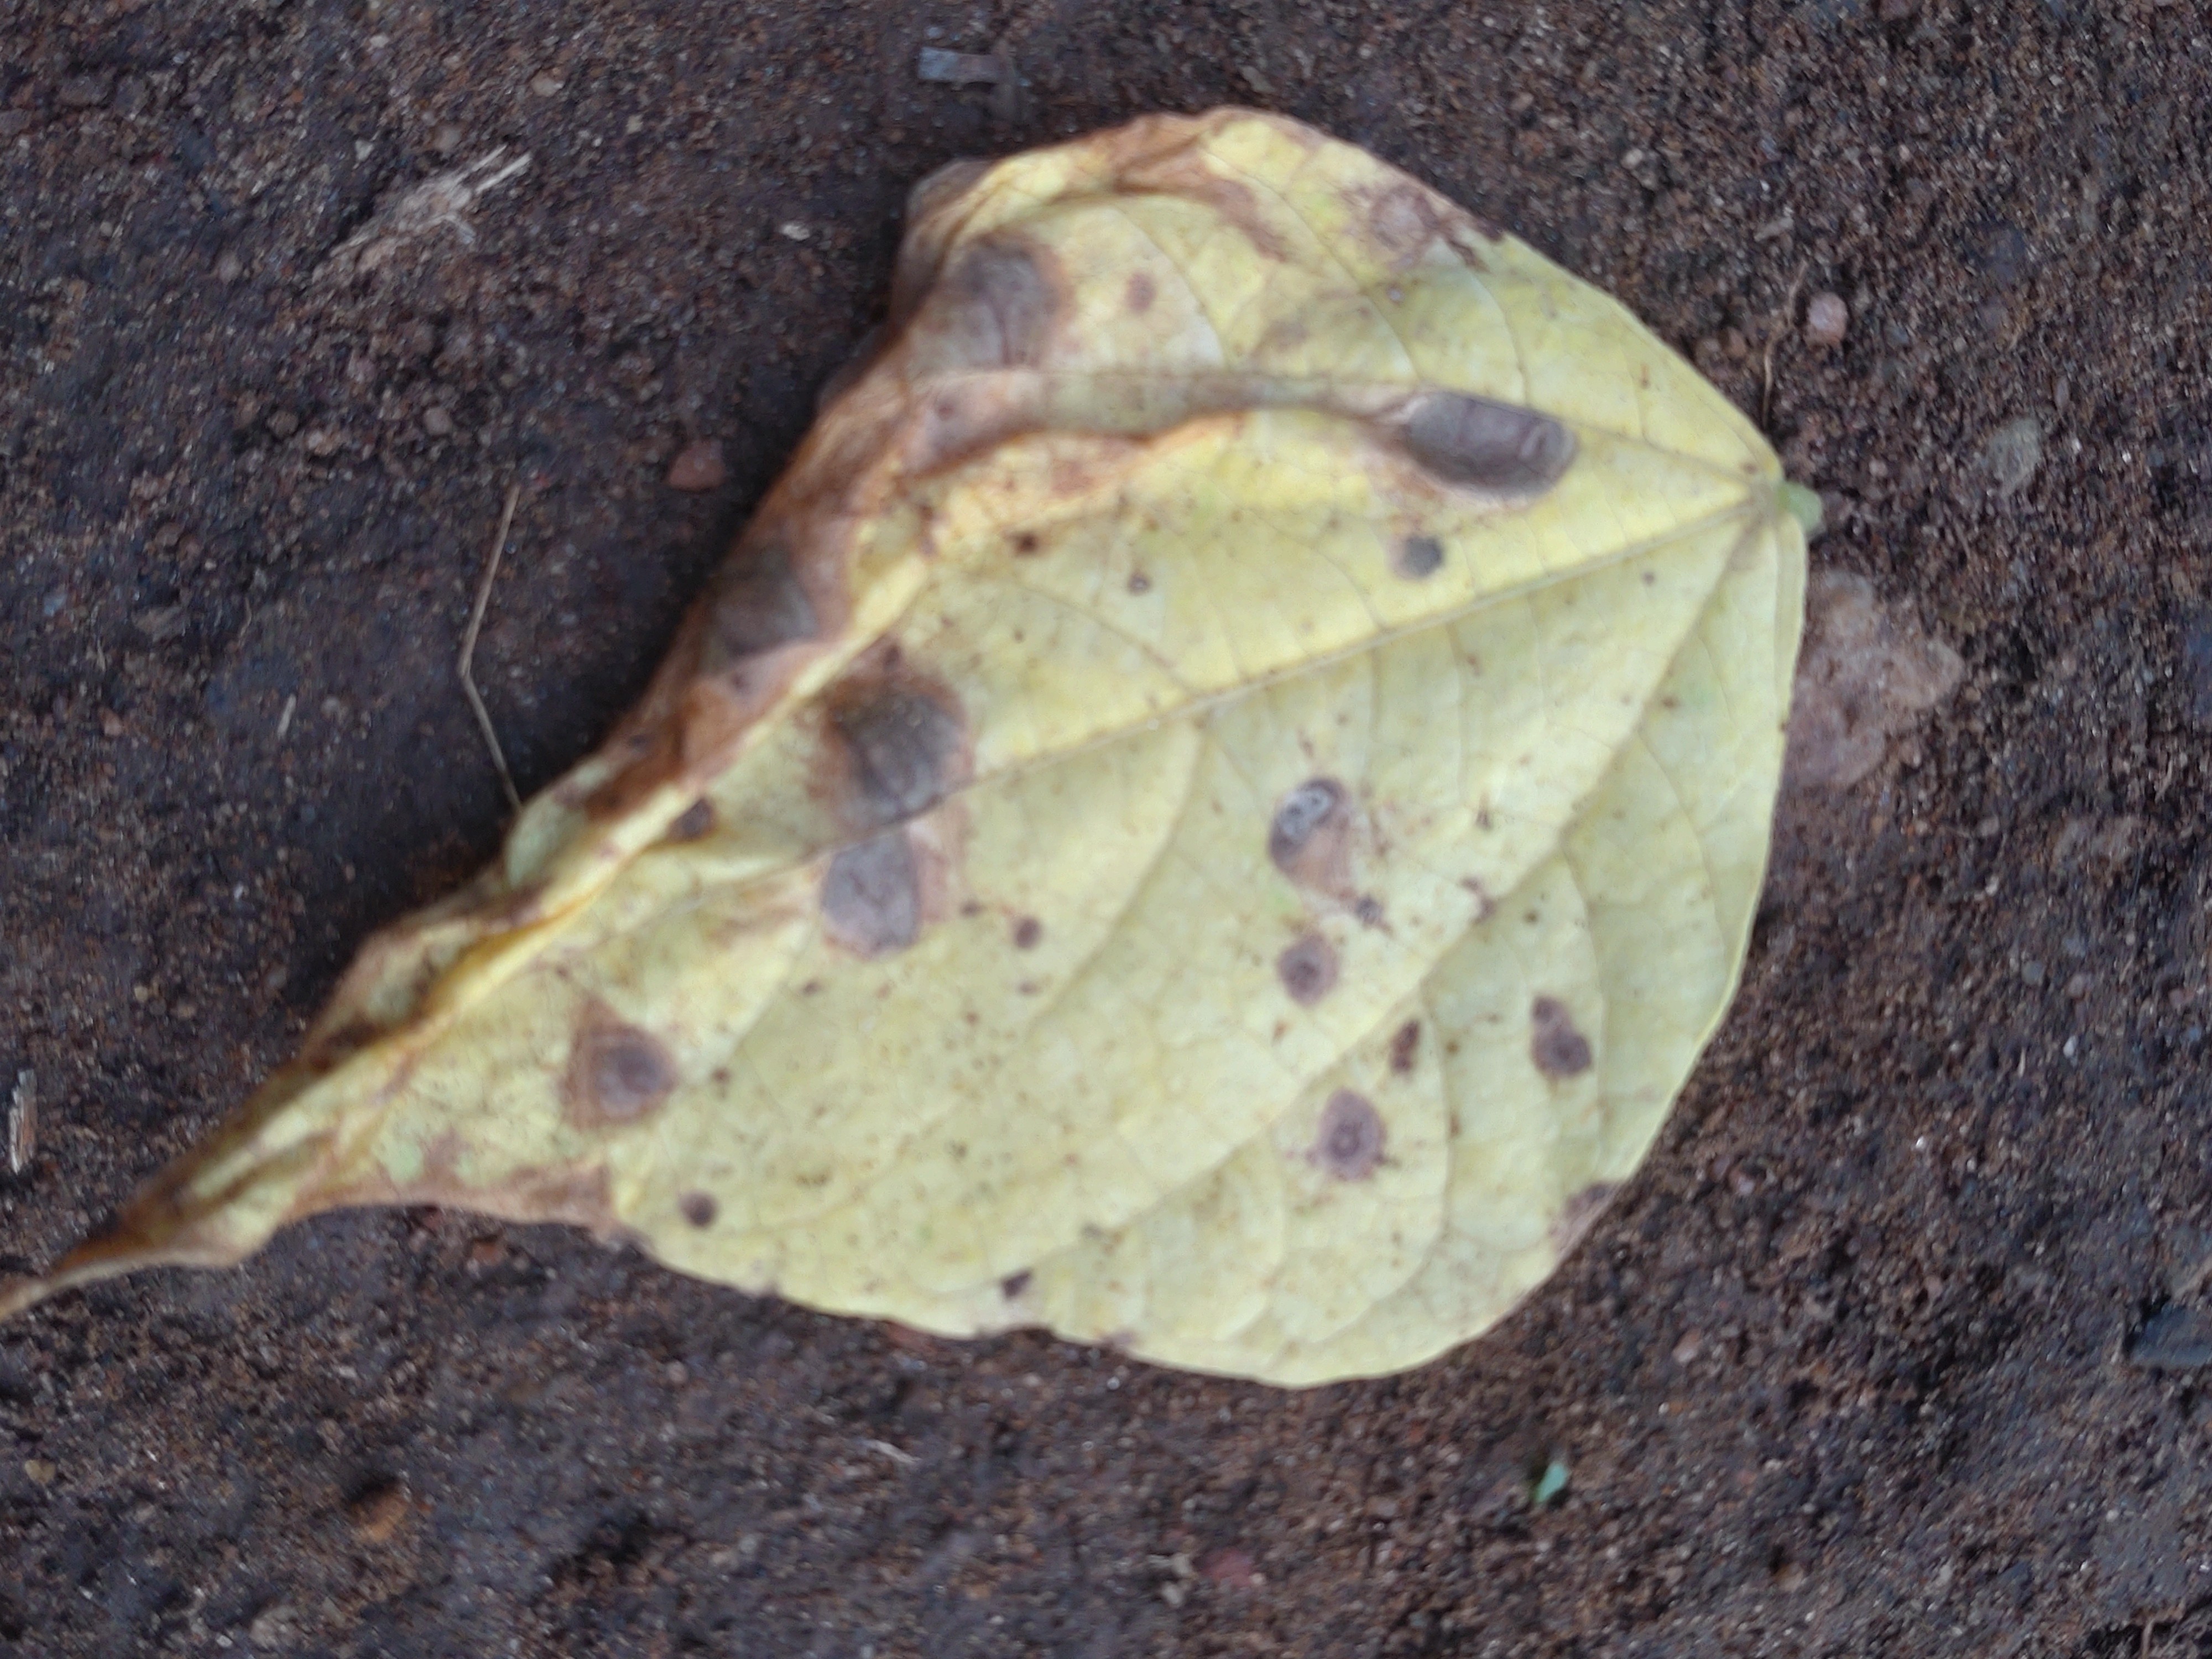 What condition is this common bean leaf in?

anthracnose
